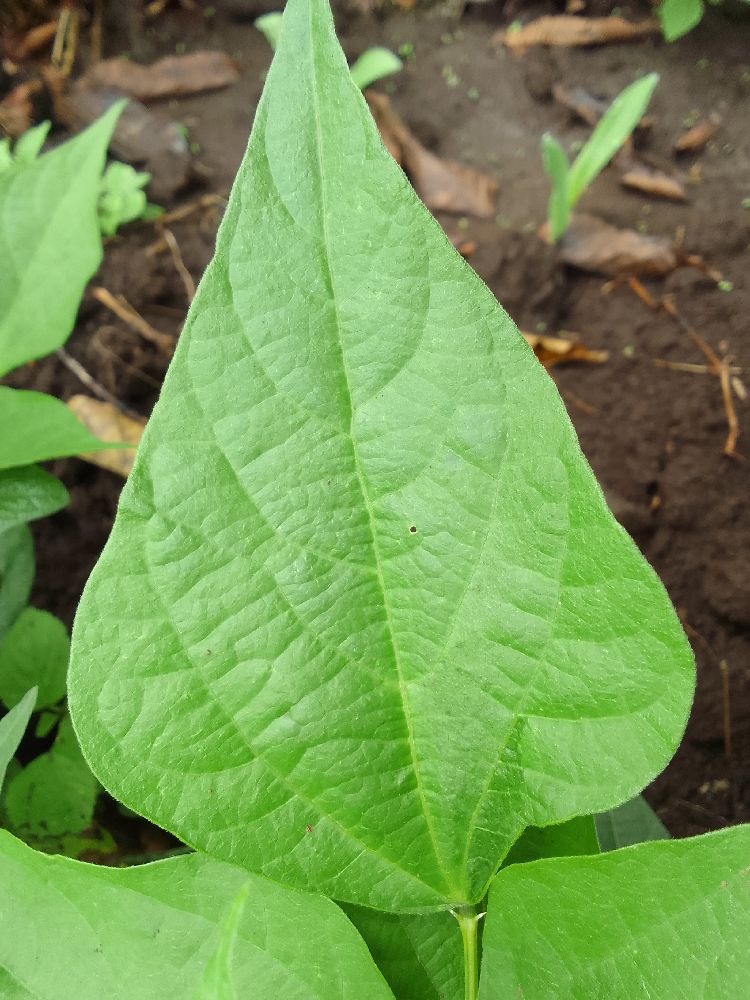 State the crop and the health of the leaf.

common bean, healthy
